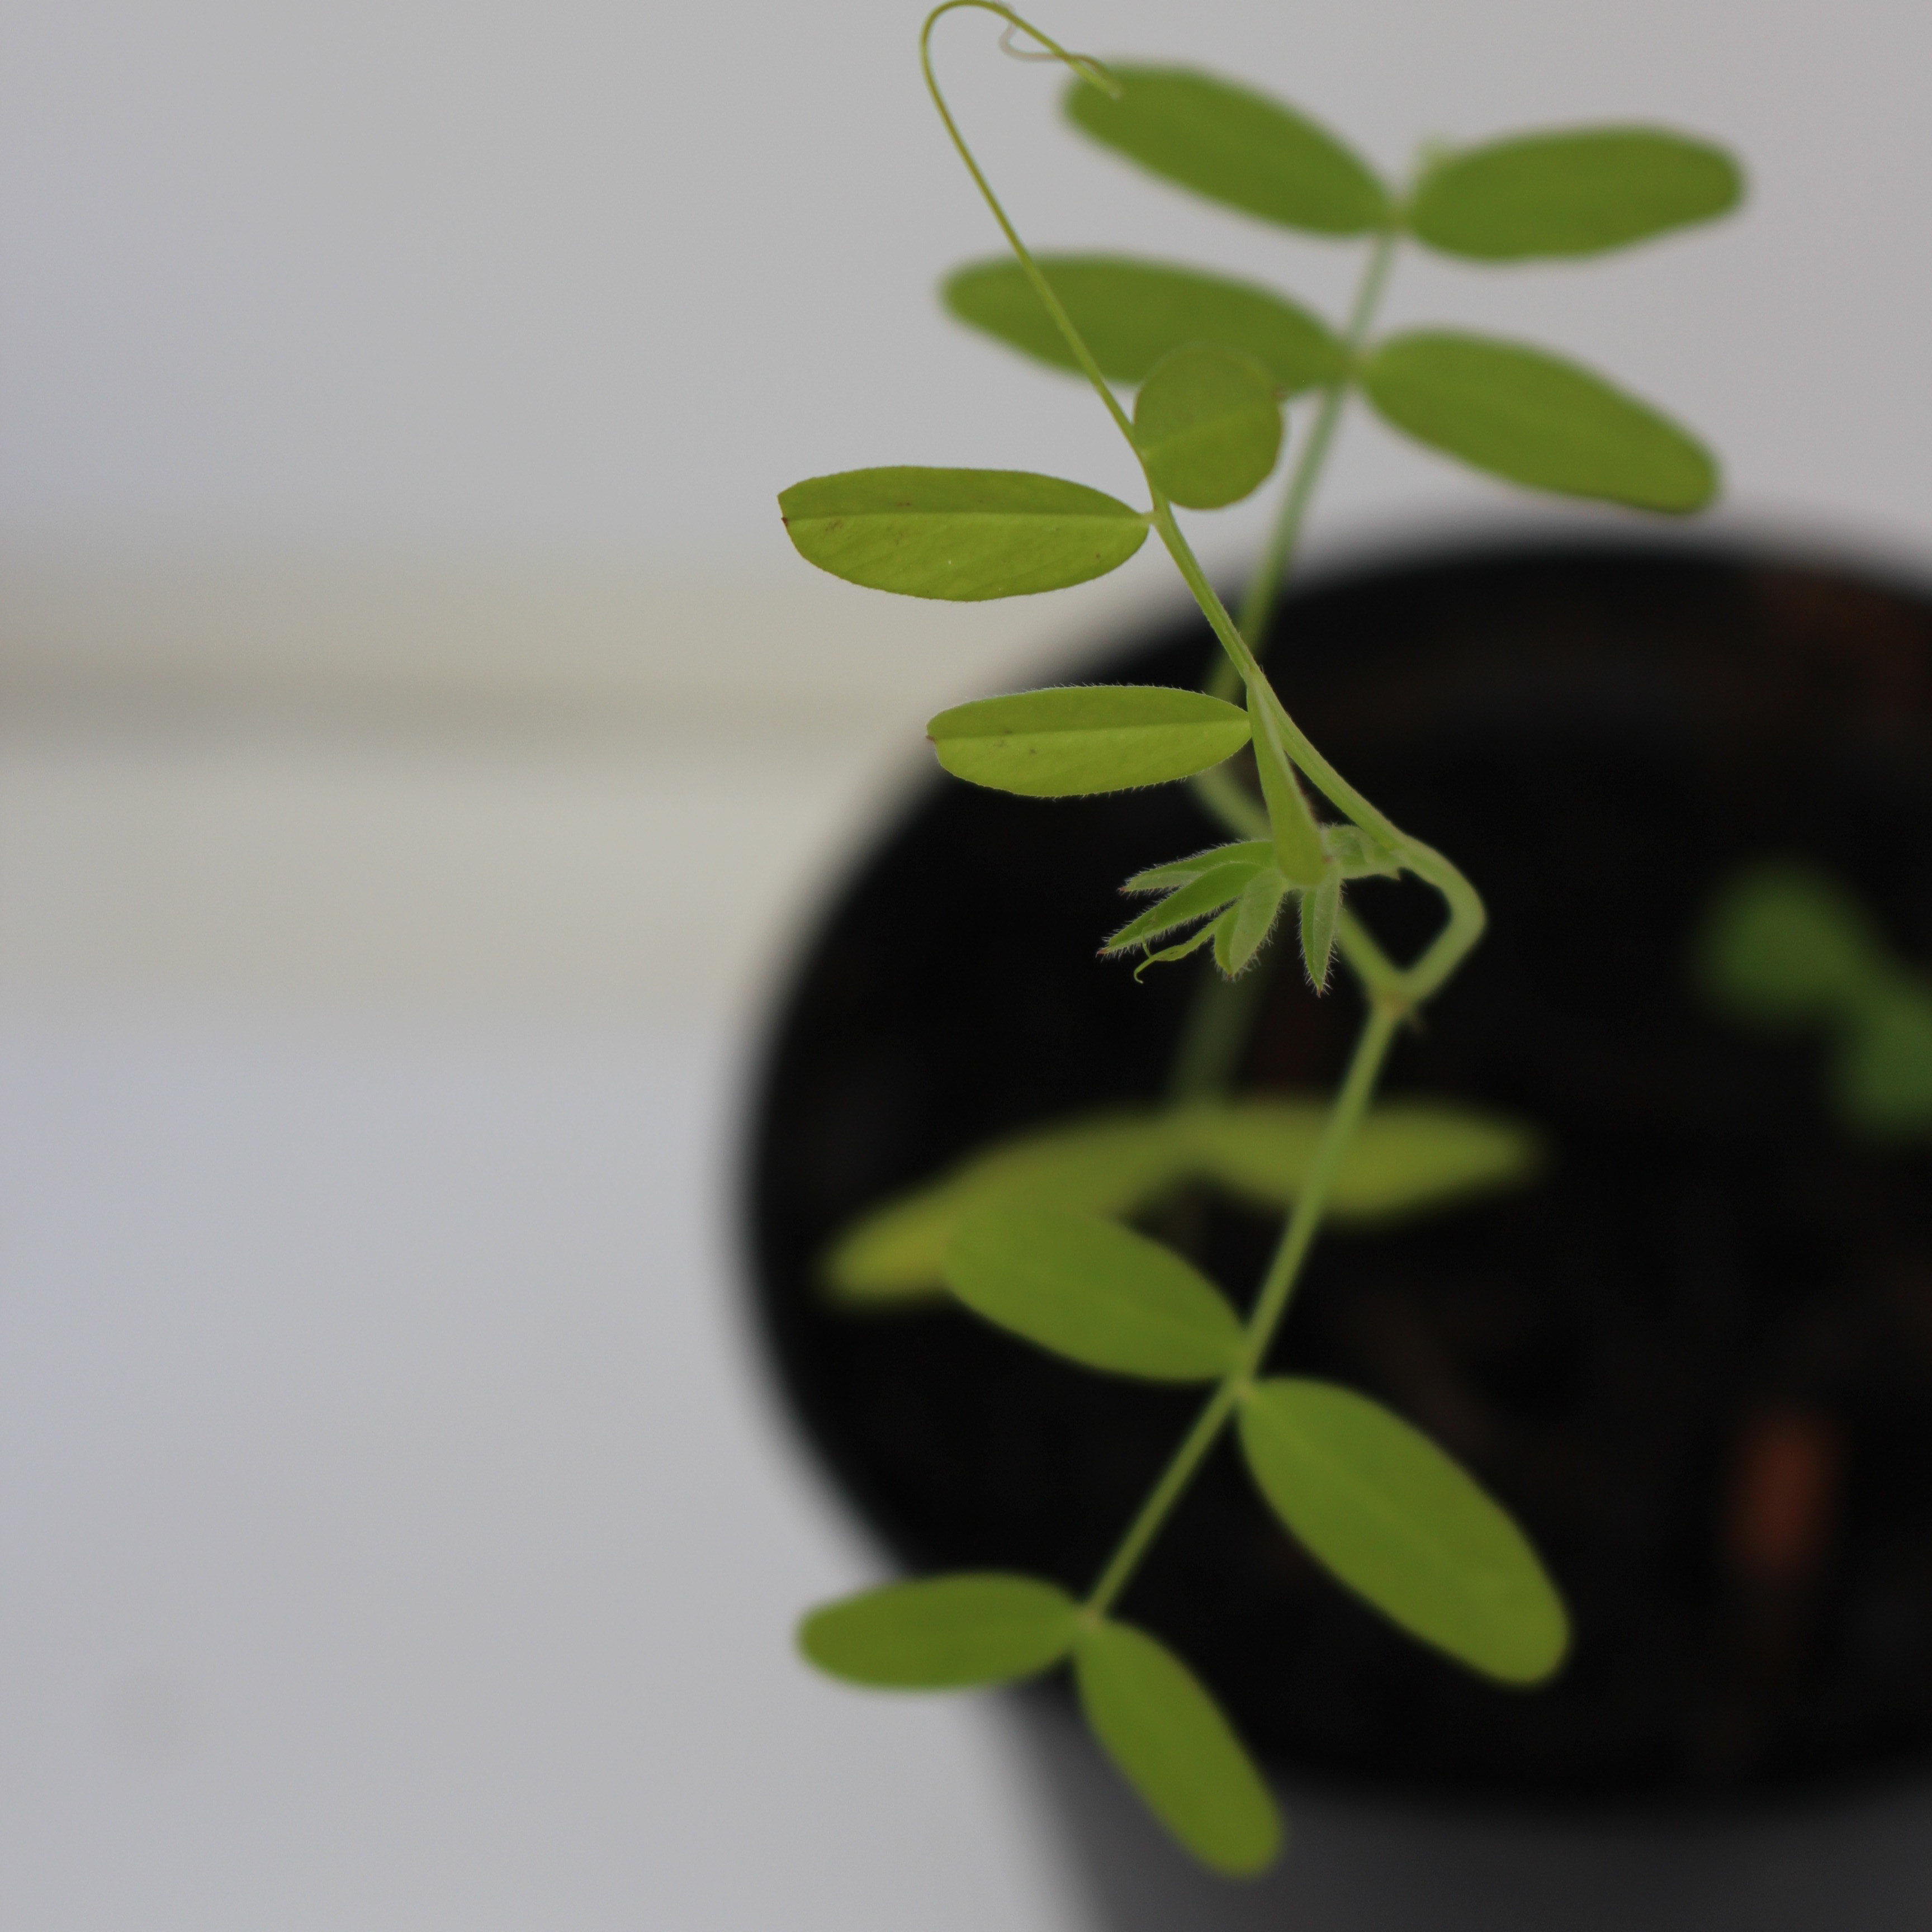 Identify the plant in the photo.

Vicia sativa
